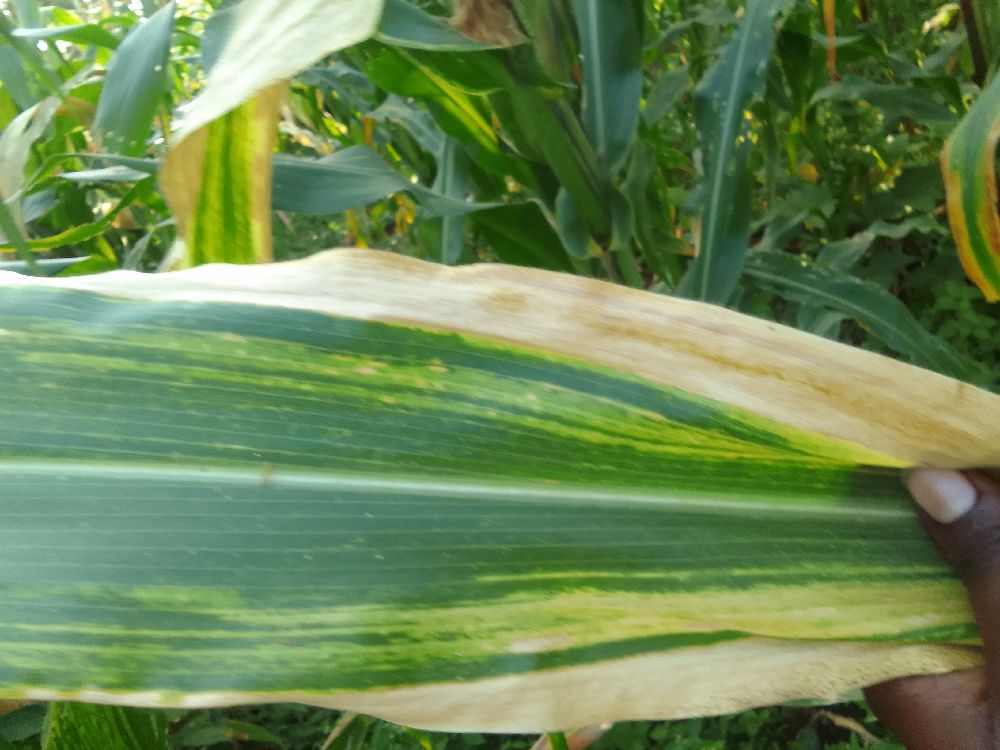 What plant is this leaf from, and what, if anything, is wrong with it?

maize, maize lethal necrosis
